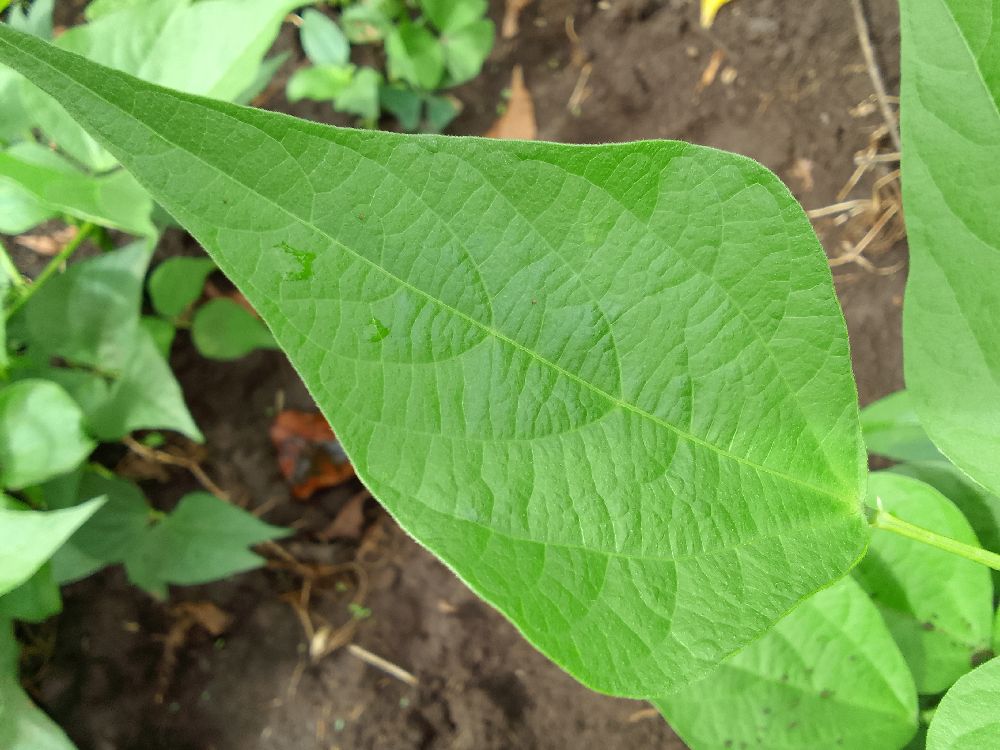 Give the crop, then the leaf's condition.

common bean, healthy
